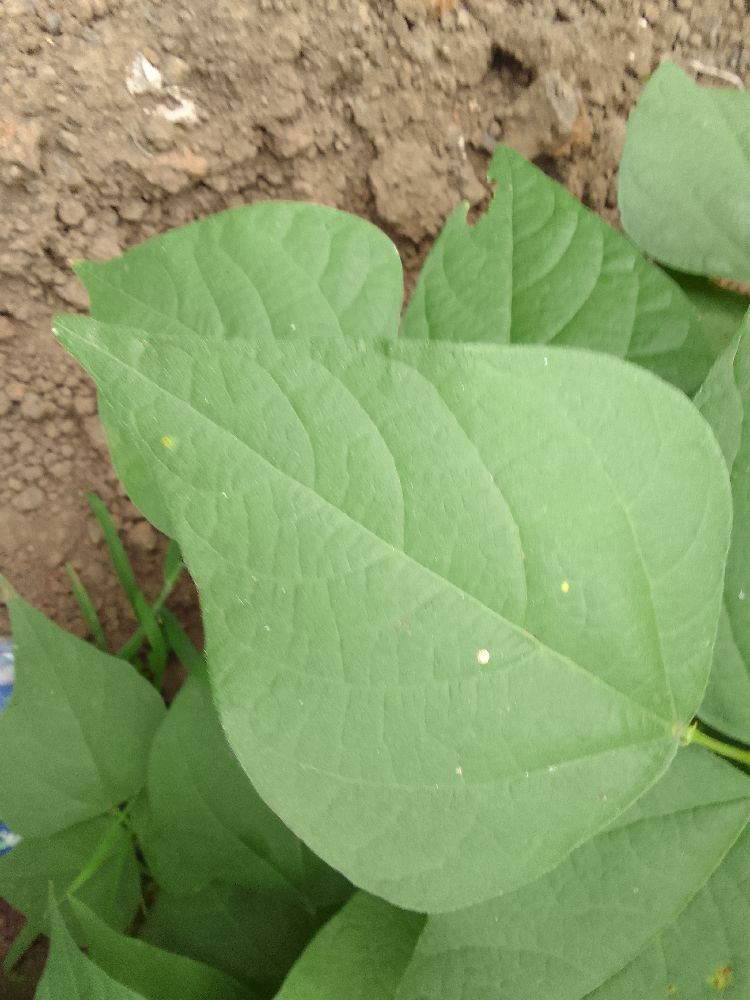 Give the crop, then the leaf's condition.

common bean, healthy
